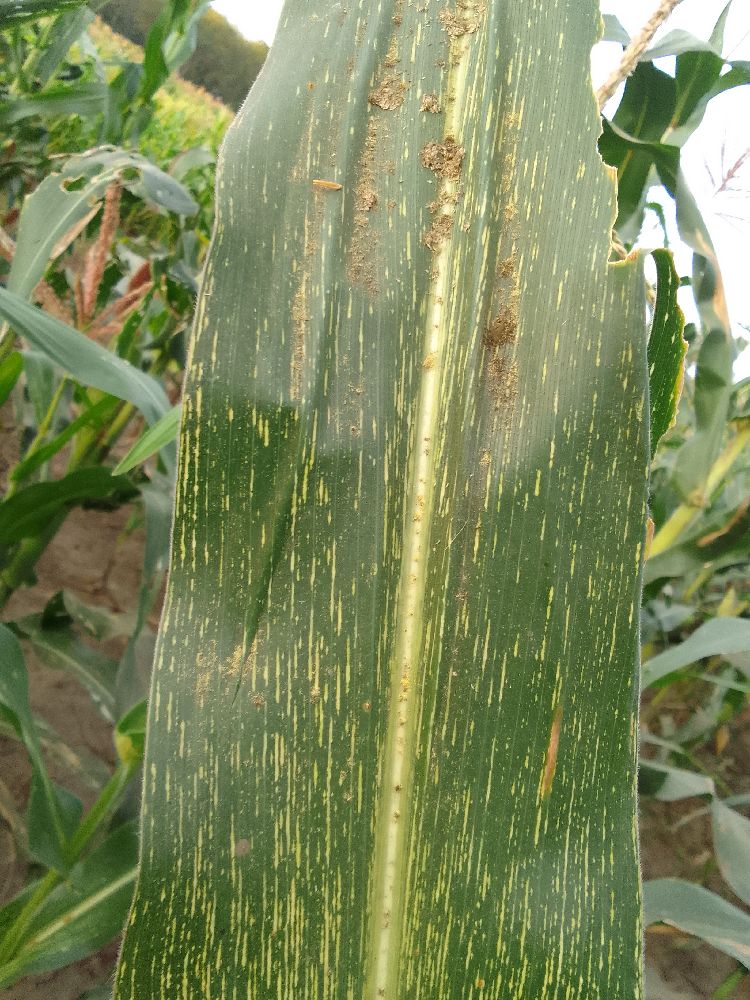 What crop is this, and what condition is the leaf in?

maize, maize streak virus
